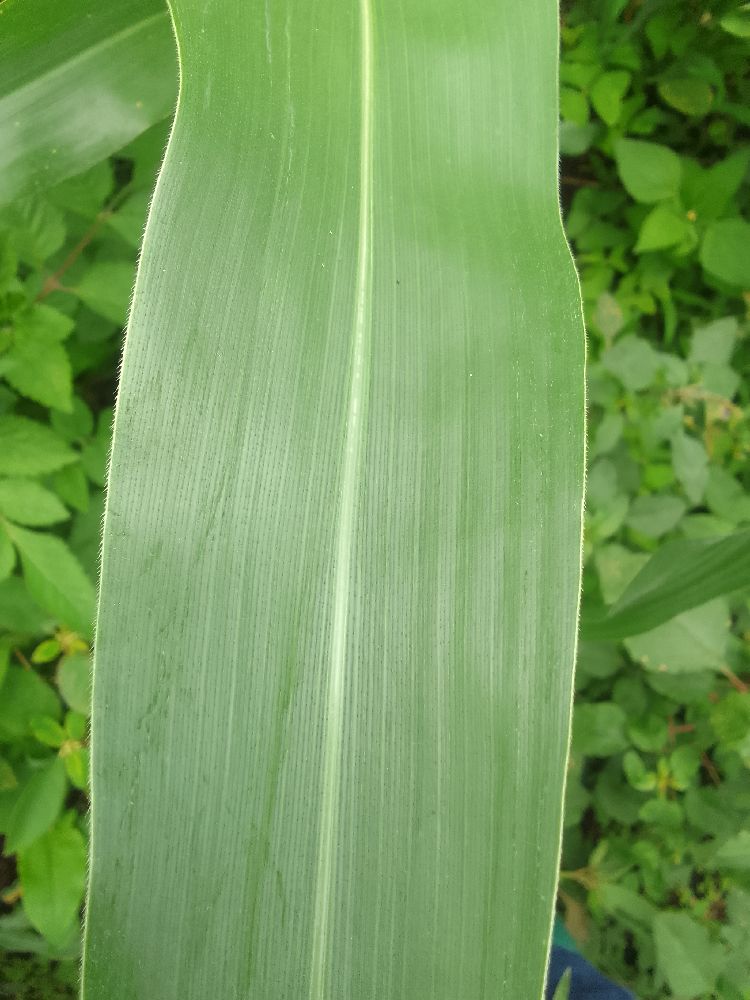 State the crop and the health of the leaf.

maize, healthy
